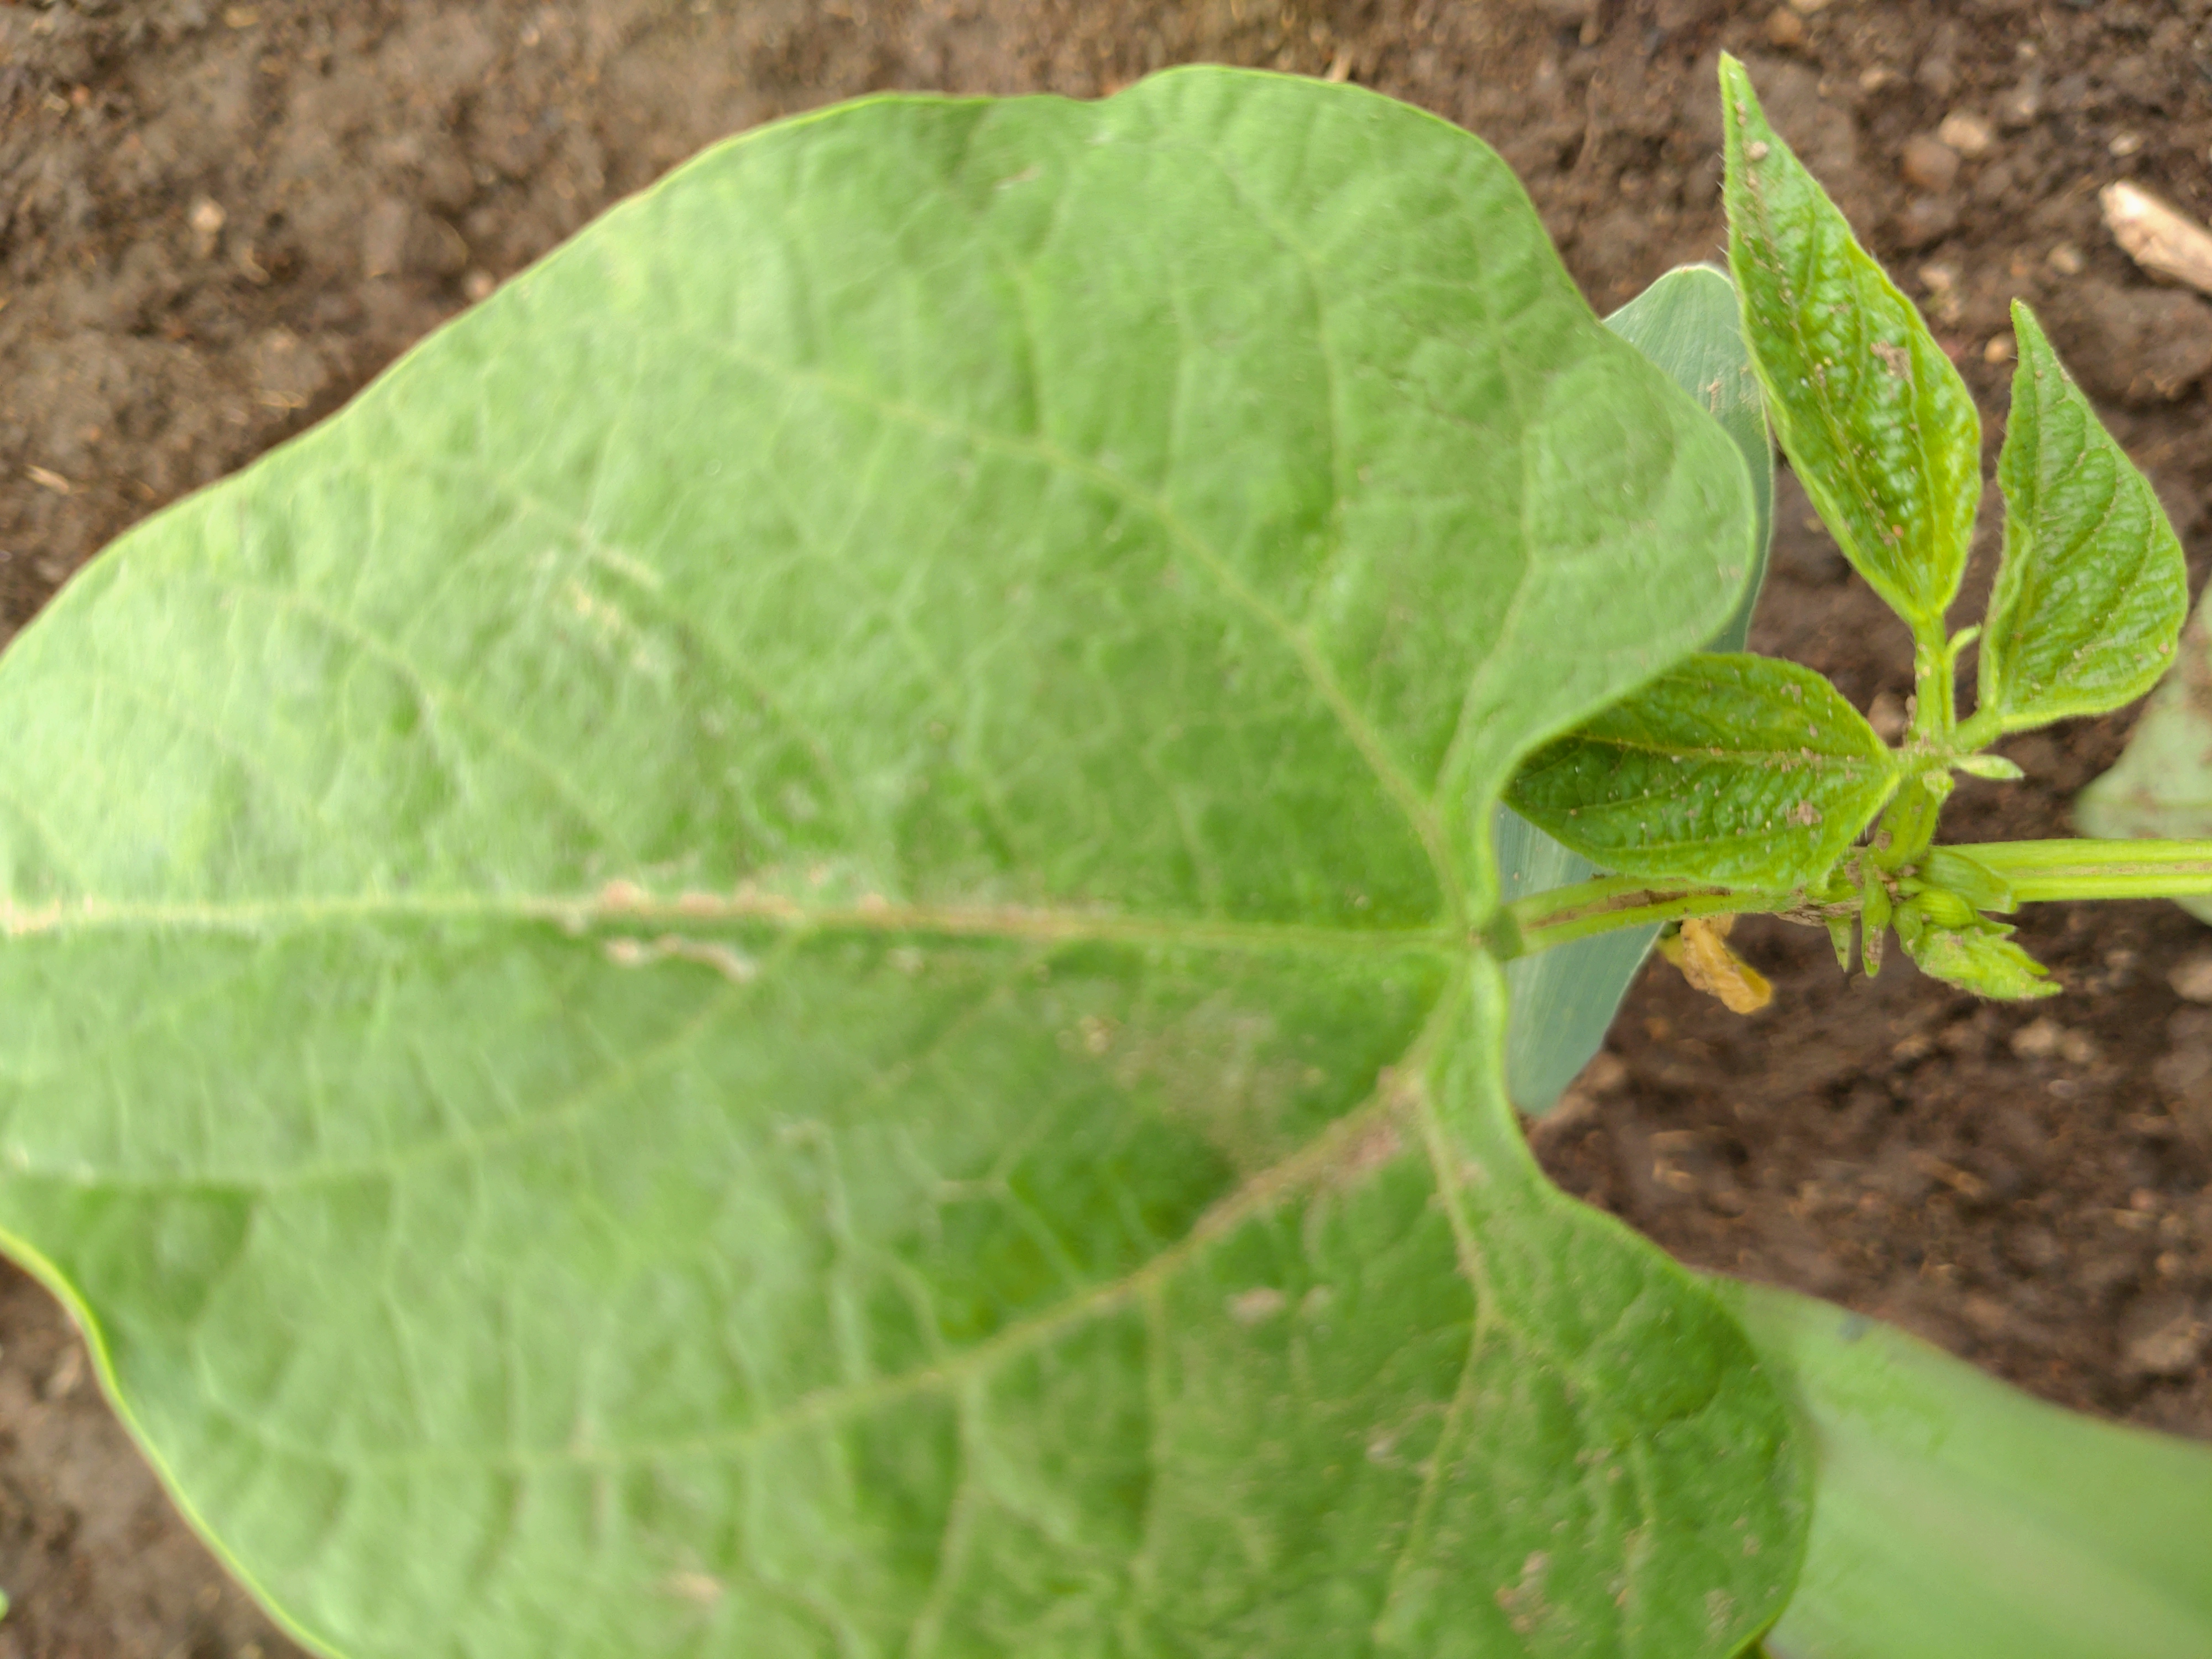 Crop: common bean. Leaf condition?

healthy
